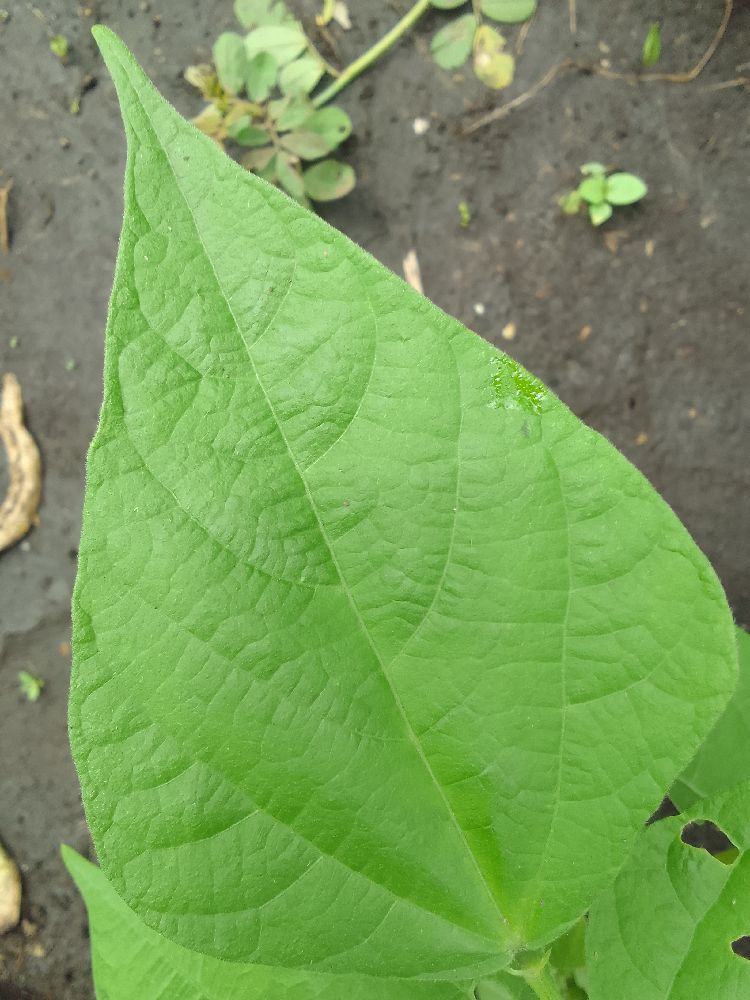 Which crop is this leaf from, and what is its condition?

common bean, healthy
